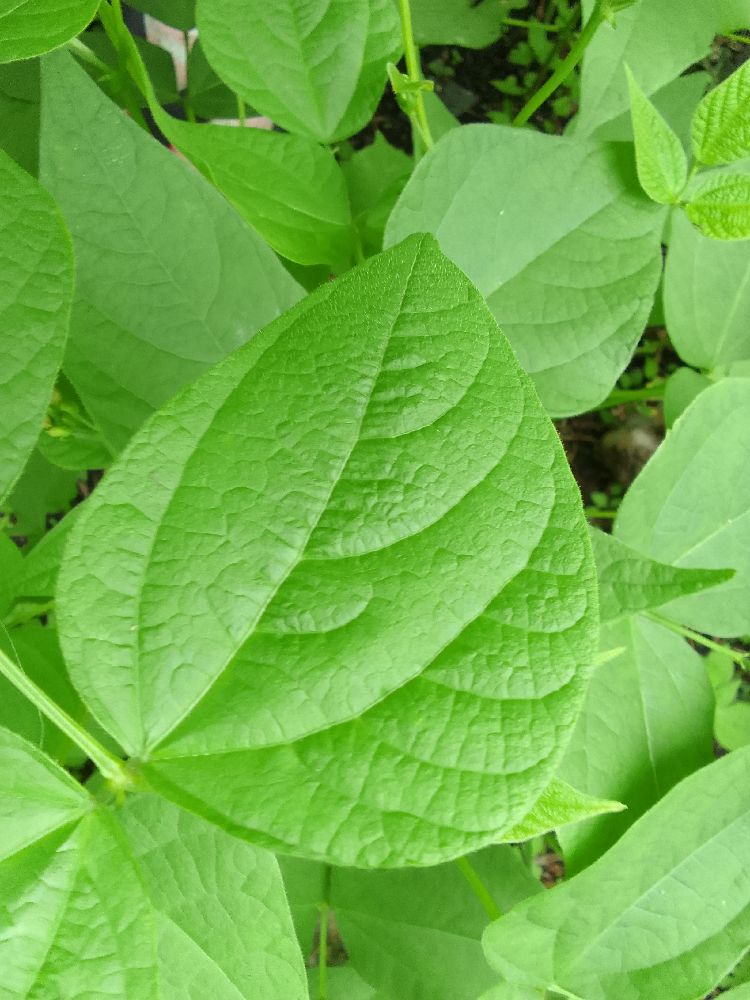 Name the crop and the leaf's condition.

common bean, healthy
